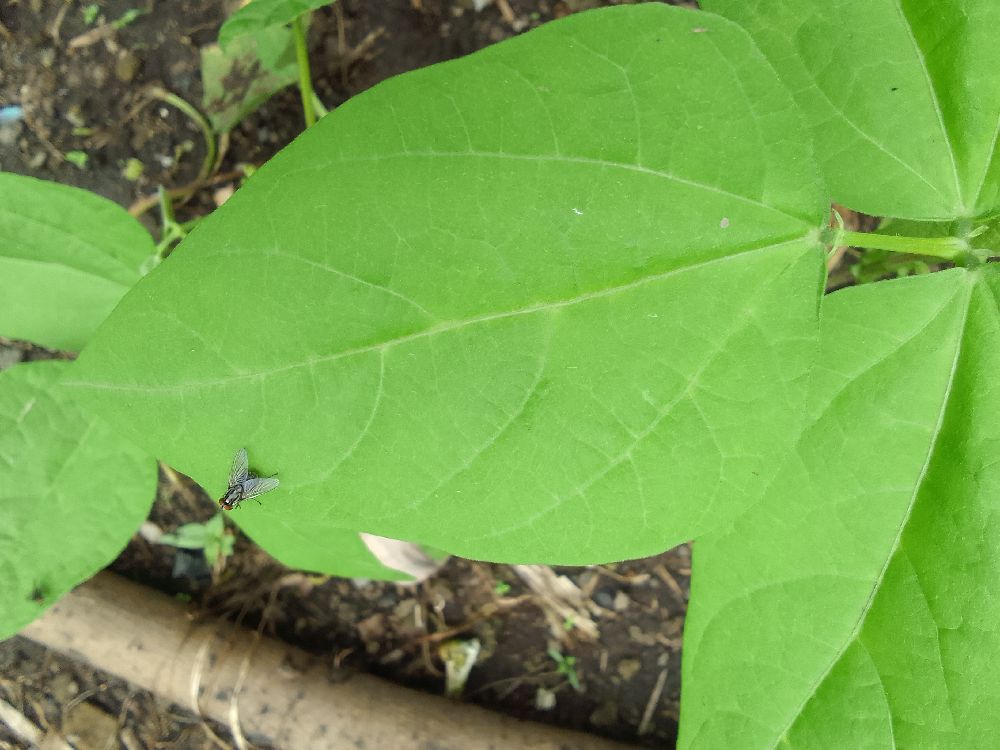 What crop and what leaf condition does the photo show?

common bean, healthy
